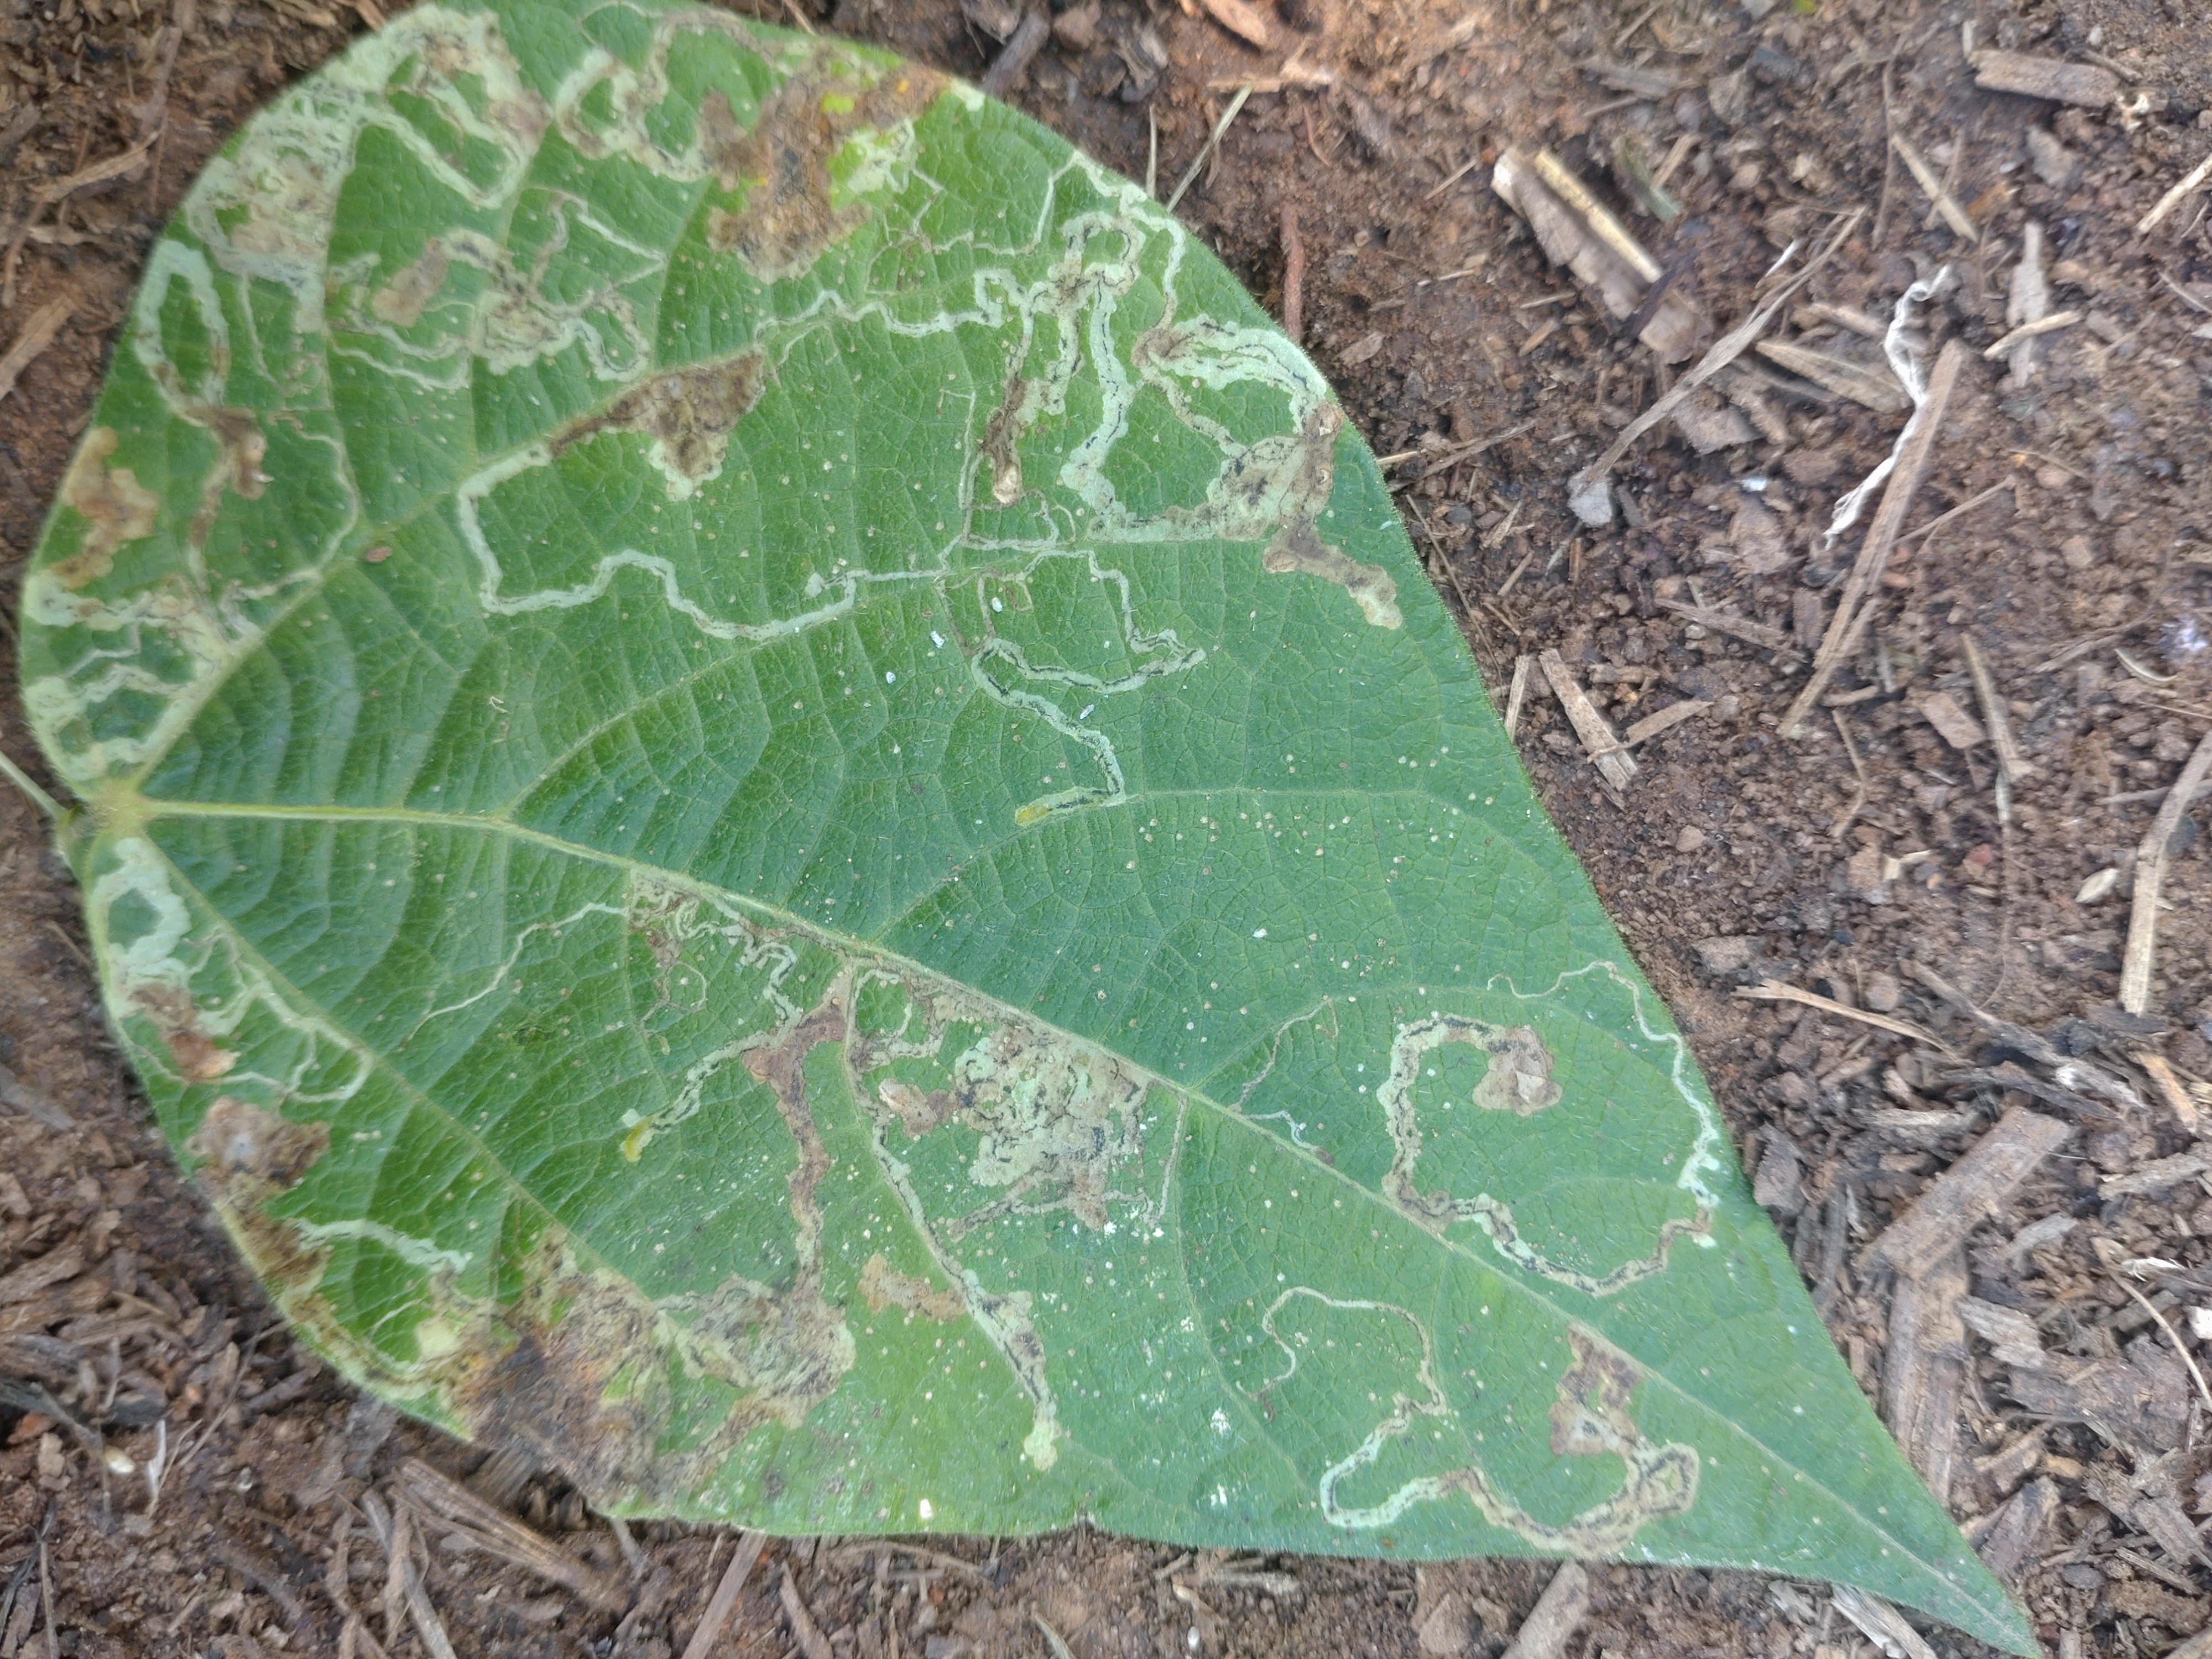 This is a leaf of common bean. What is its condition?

anthracnose
